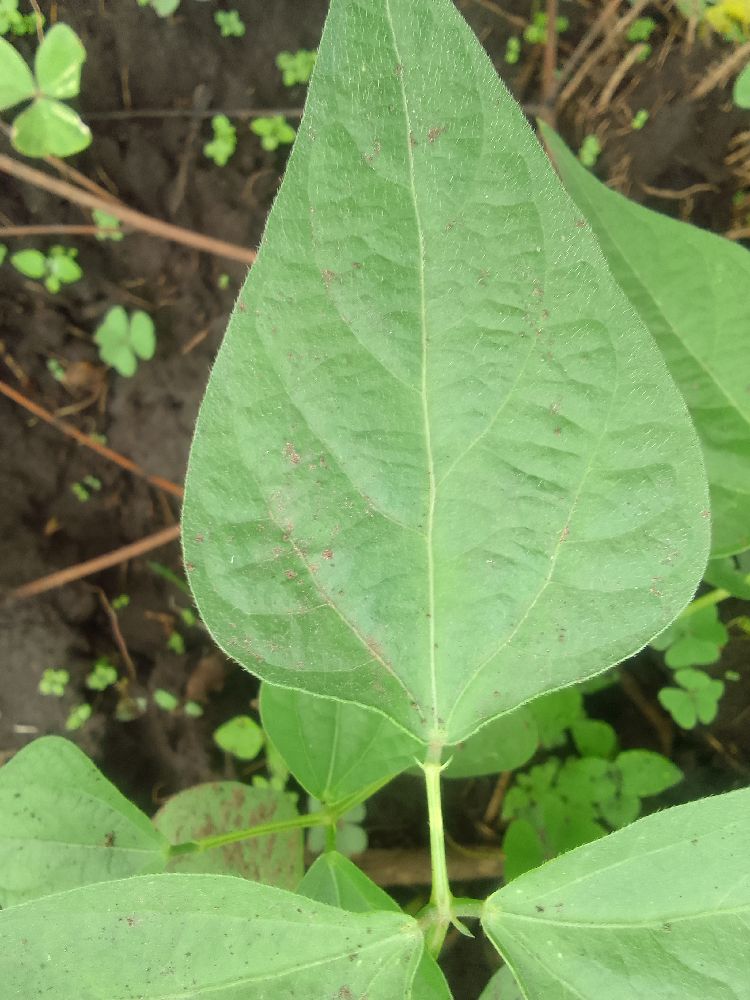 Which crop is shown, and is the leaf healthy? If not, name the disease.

common bean, healthy
